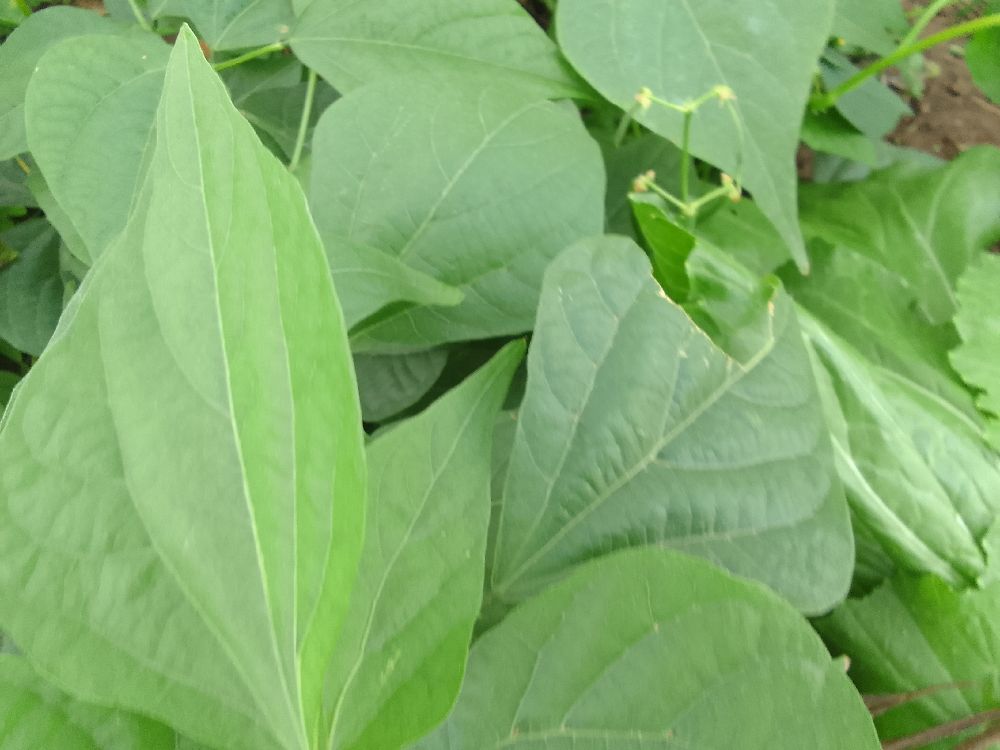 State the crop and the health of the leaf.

common bean, healthy
